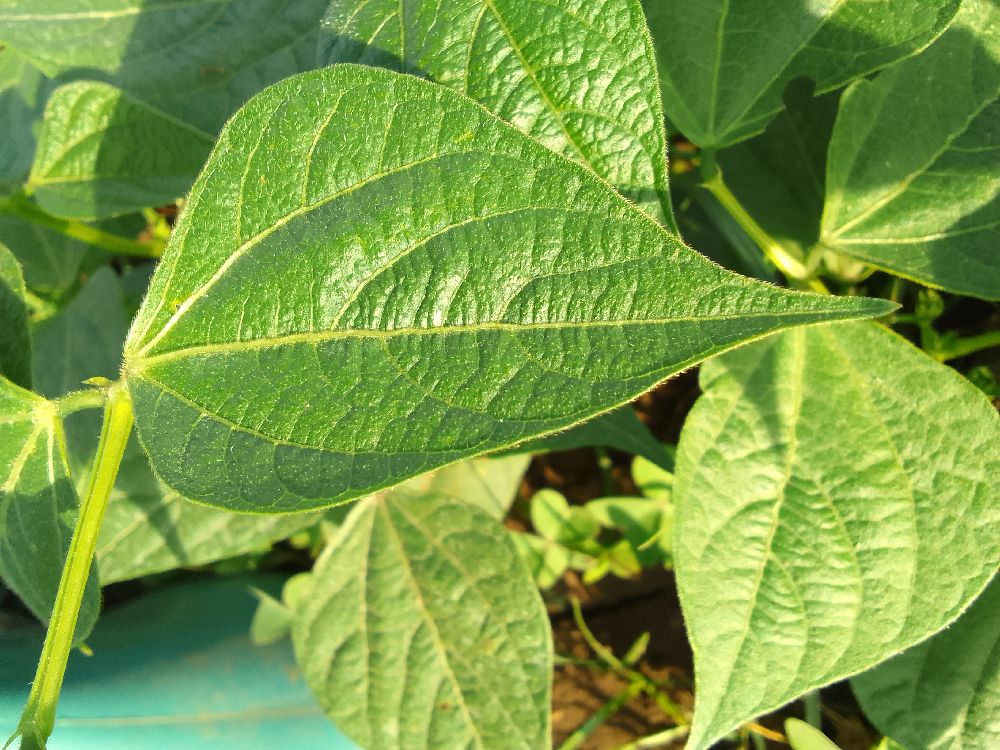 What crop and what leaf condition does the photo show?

common bean, healthy
